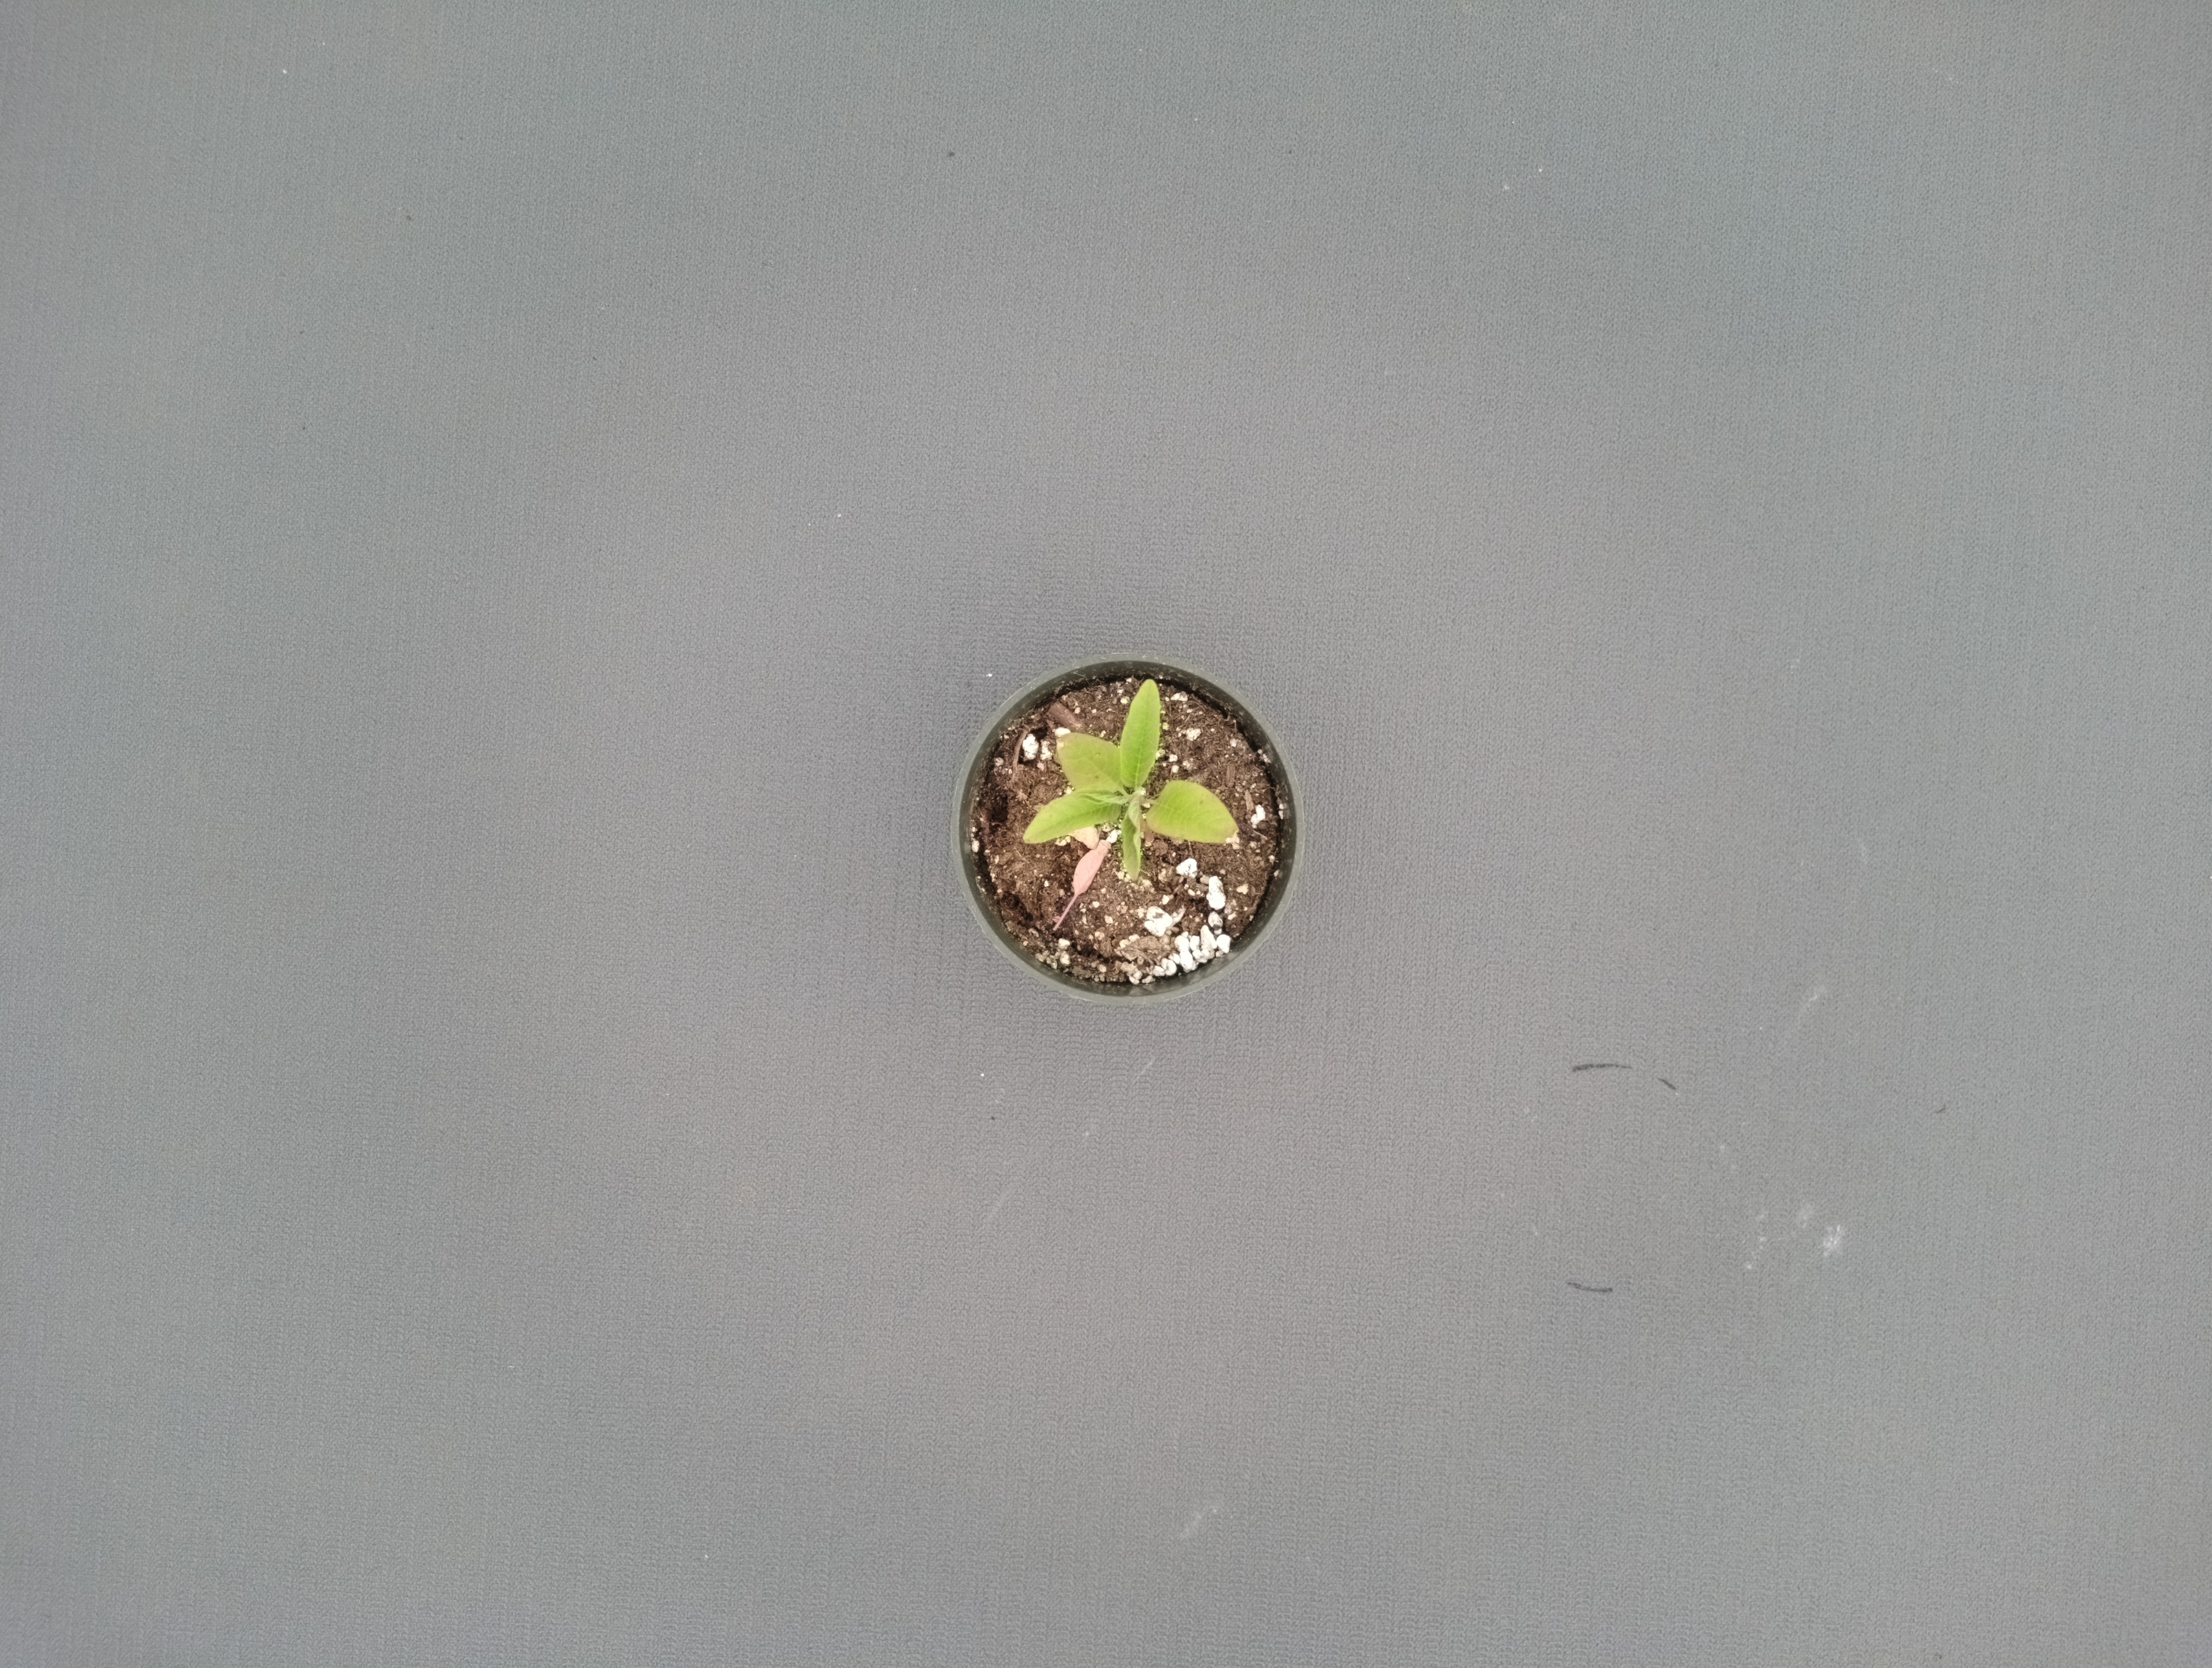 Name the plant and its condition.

waterhemp, chlorosis only
